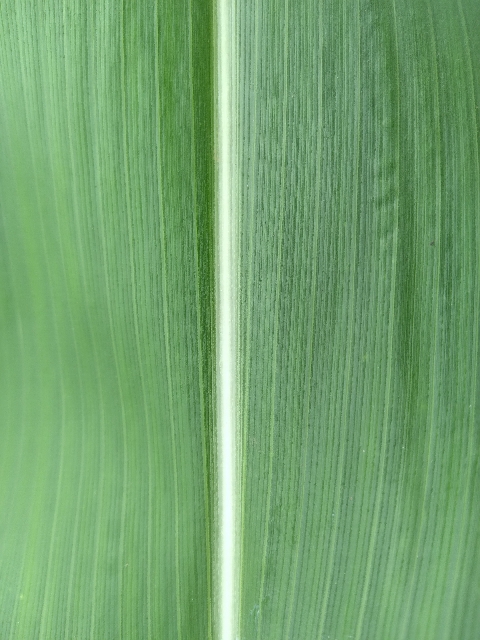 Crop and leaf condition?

maize, healthy
